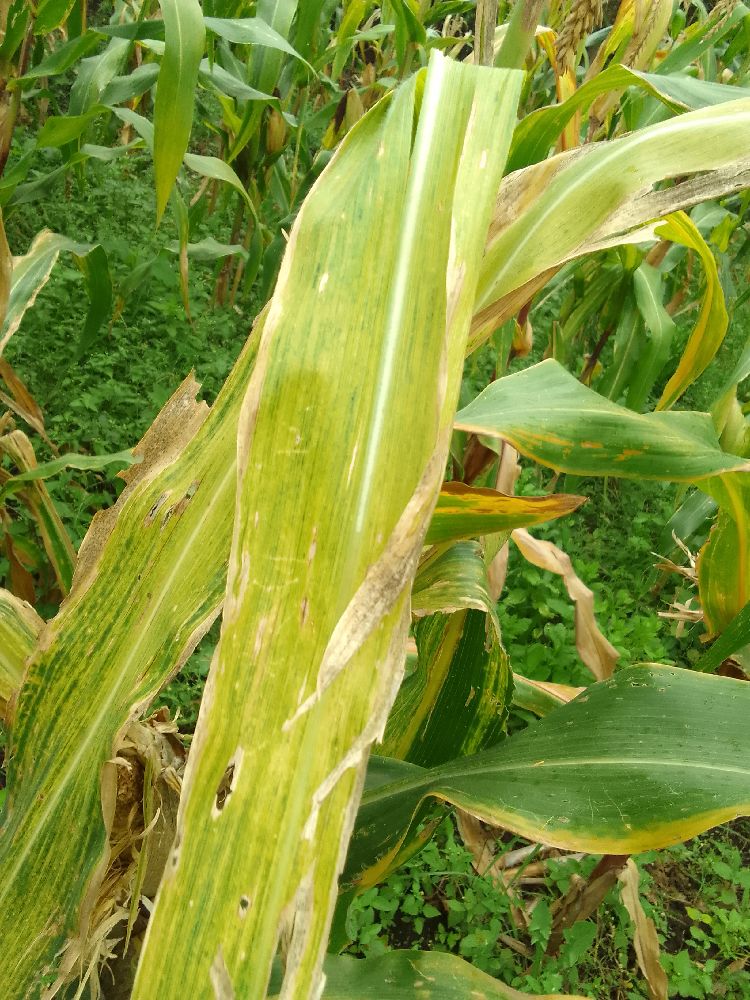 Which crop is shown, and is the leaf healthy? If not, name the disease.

maize, maize lethal necrosis
